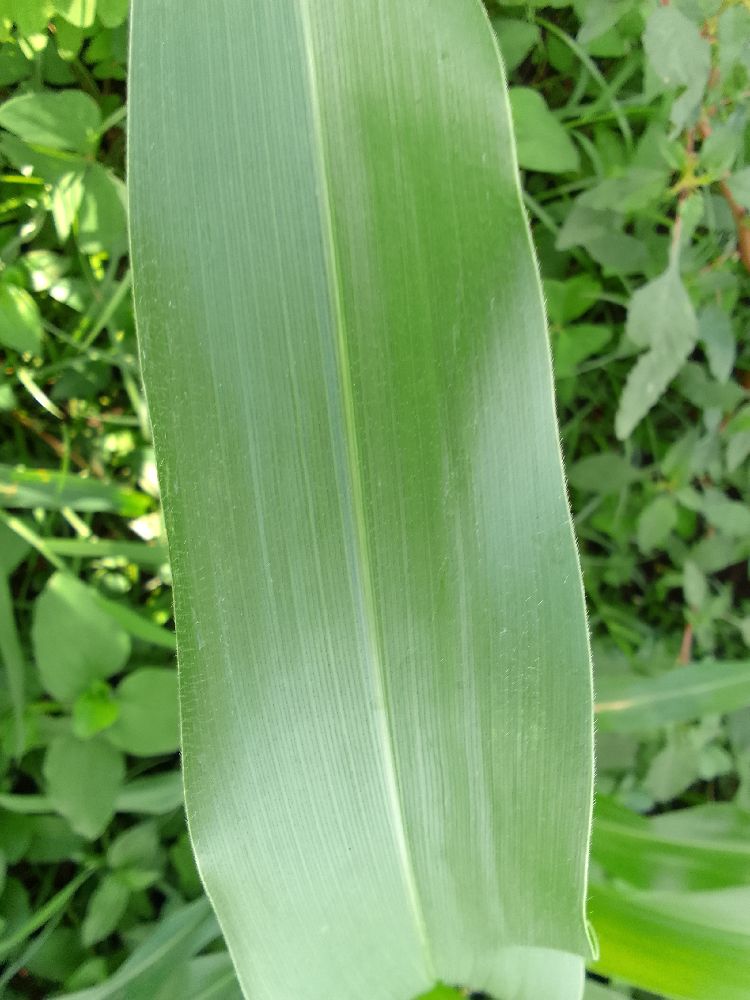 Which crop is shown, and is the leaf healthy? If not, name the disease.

maize, healthy
